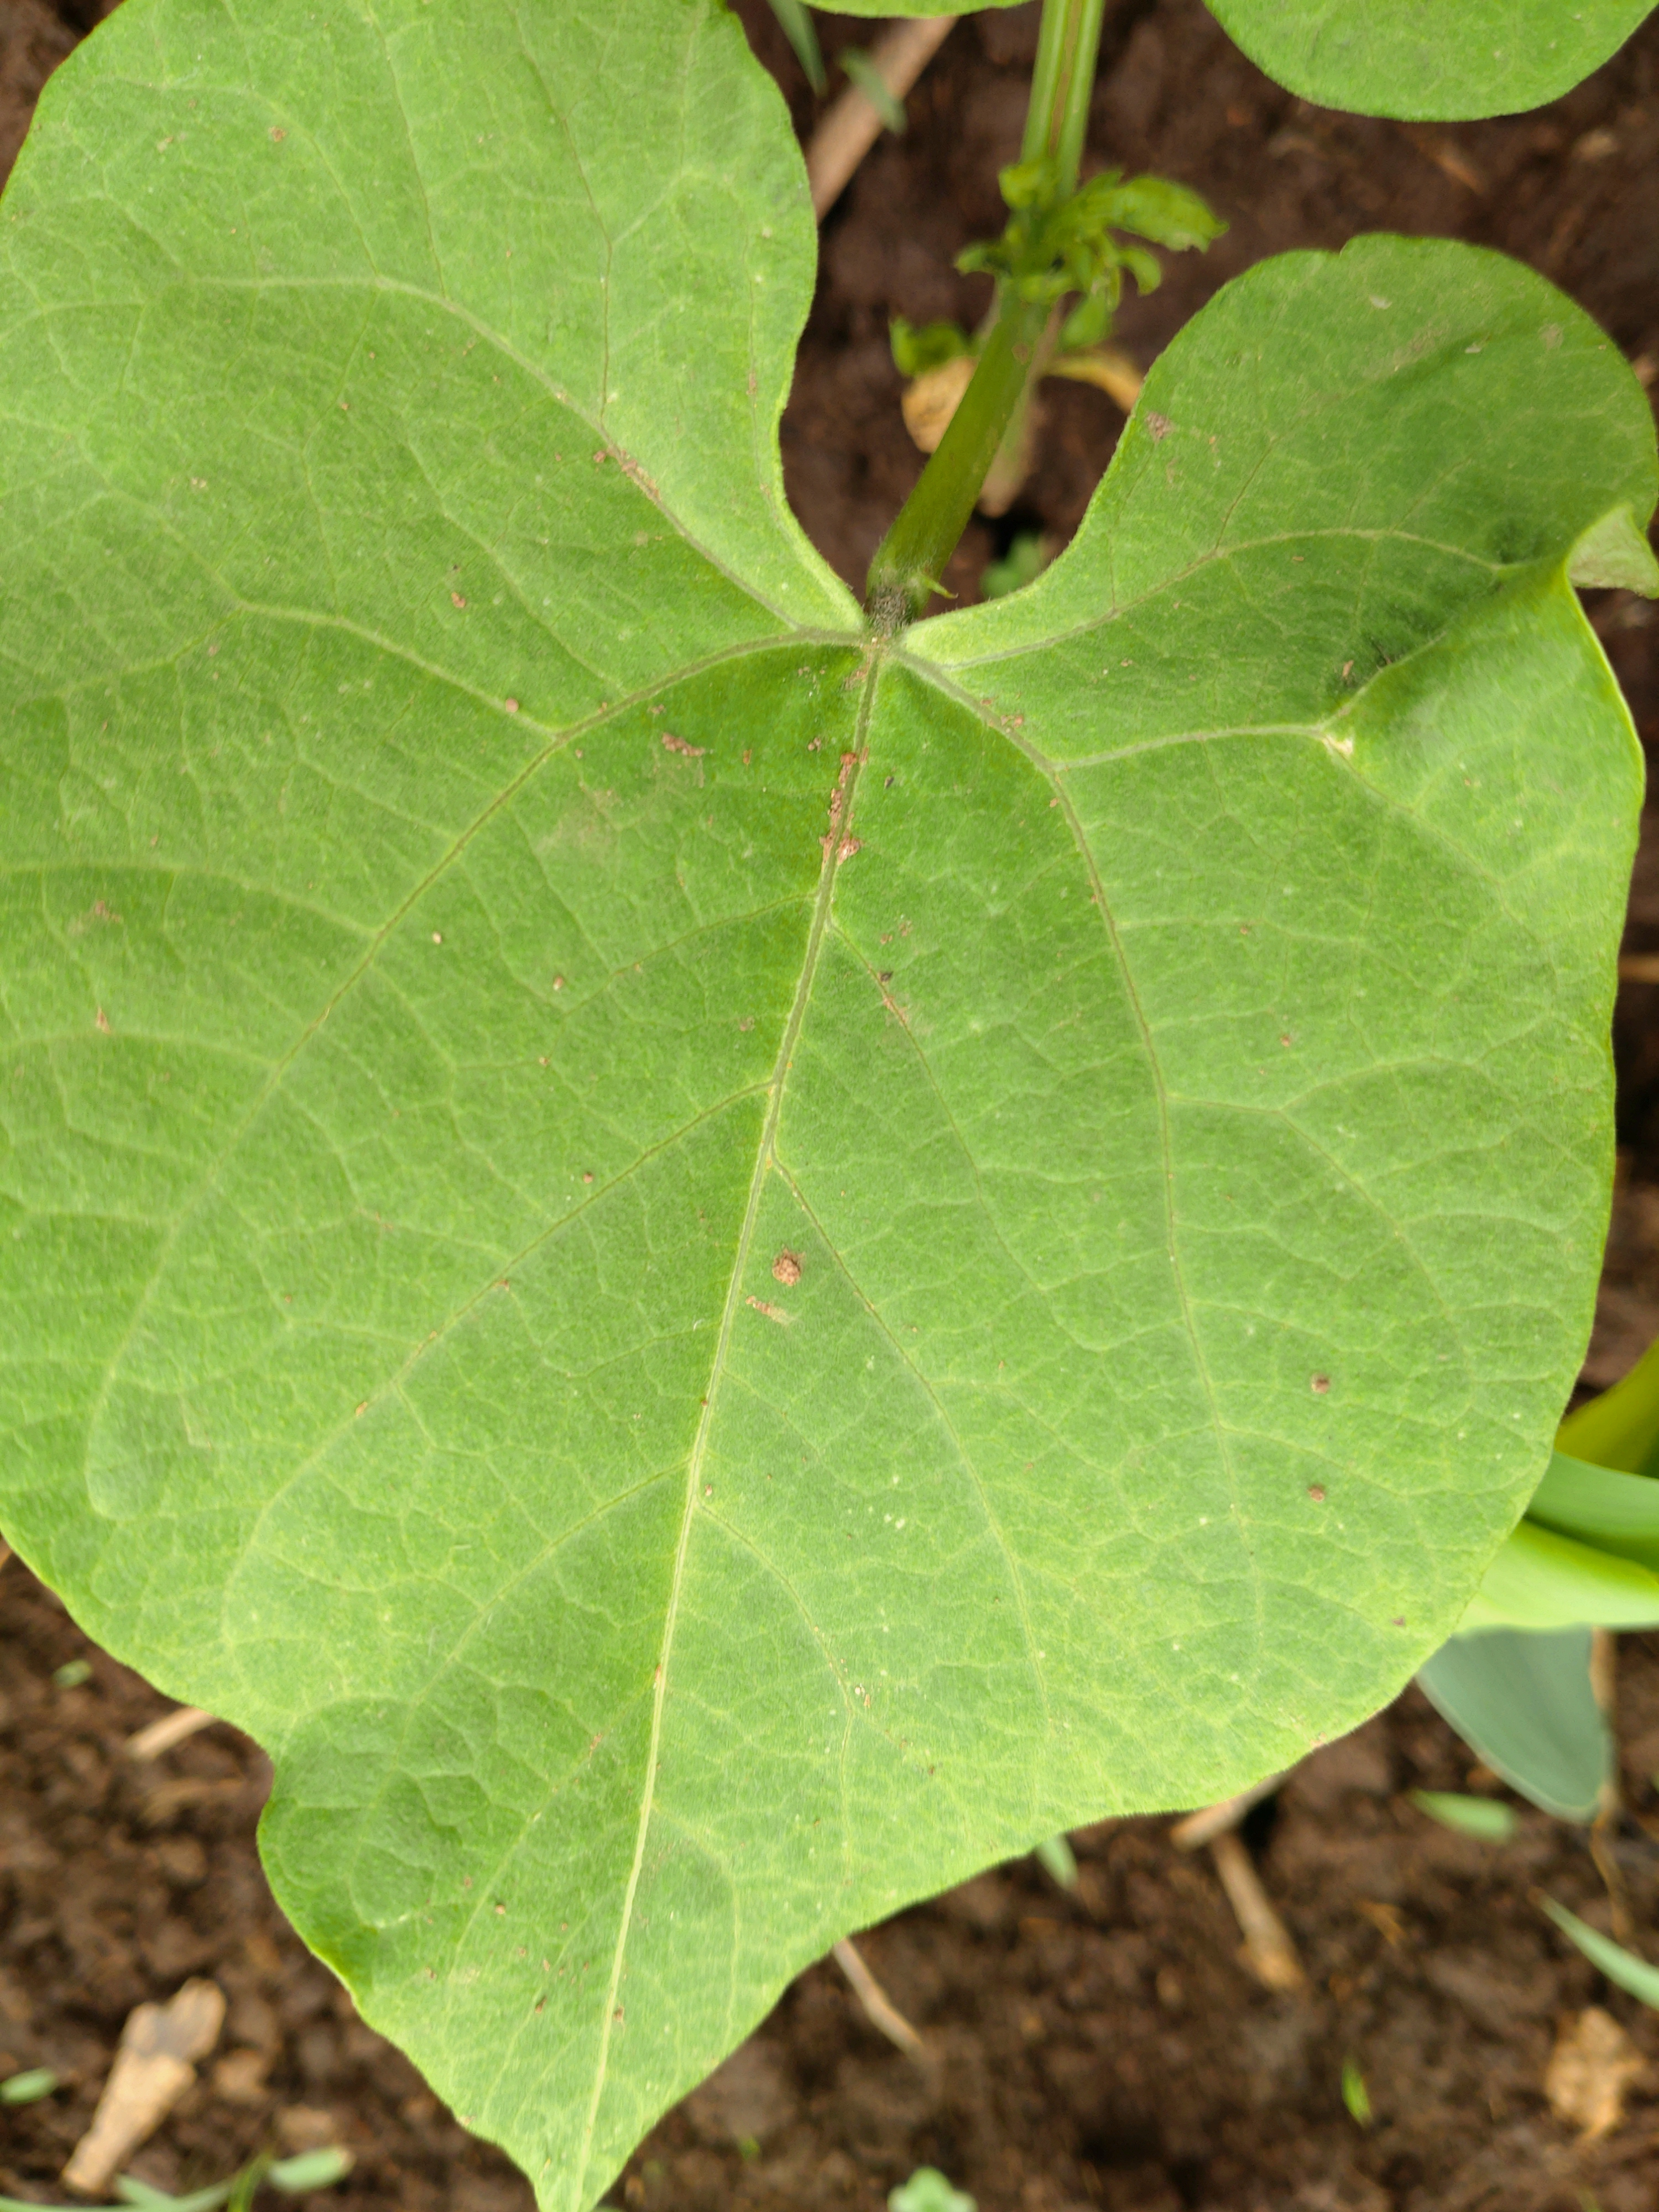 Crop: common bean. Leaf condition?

healthy
